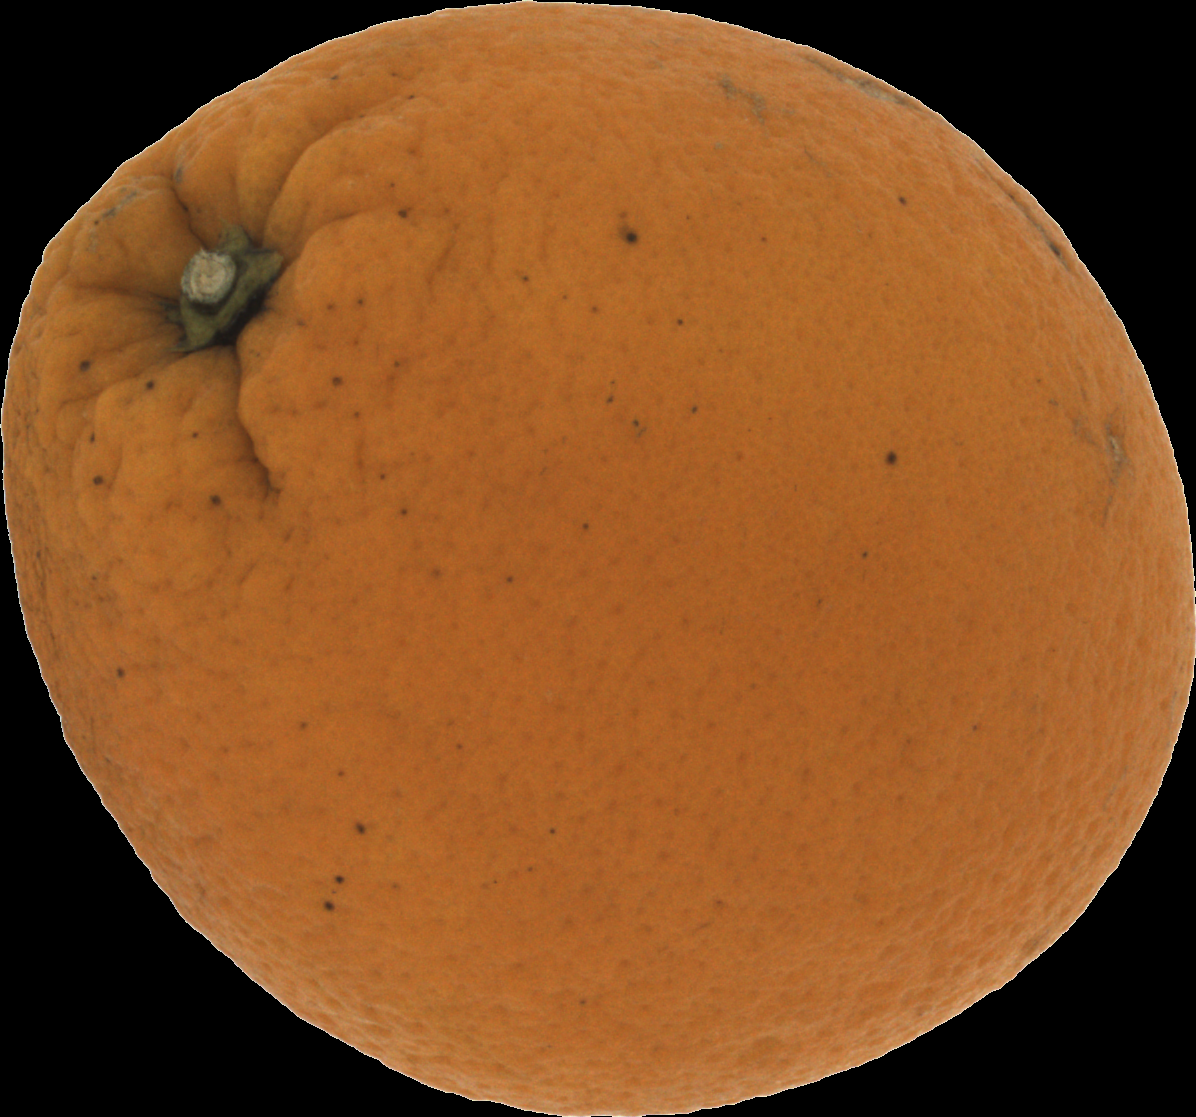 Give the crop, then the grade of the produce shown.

orange, bad
